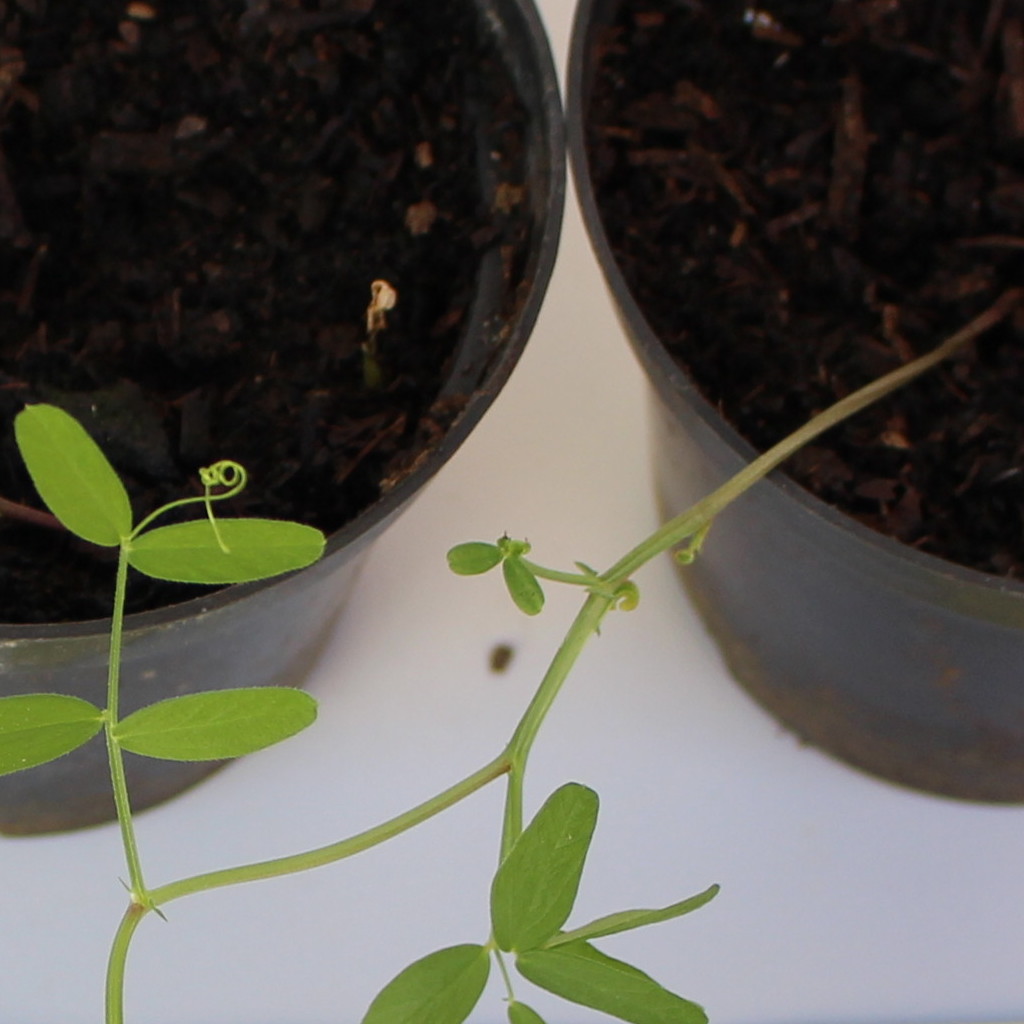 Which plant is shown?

Vicia sativa
